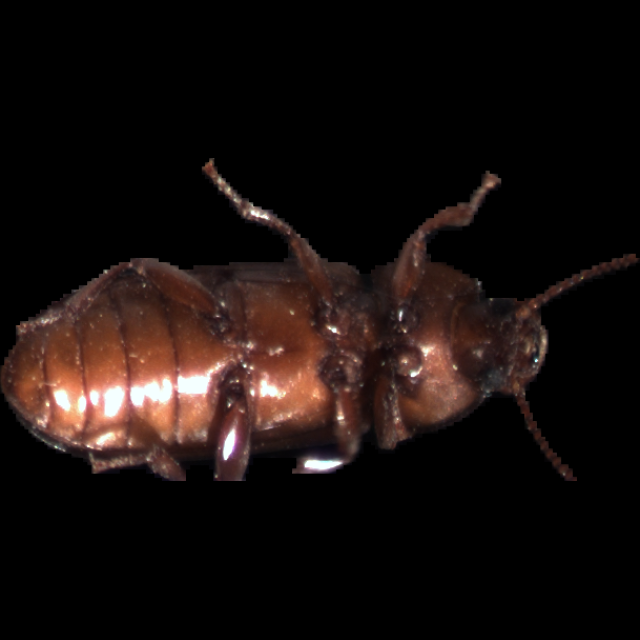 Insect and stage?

mealworm beetle
